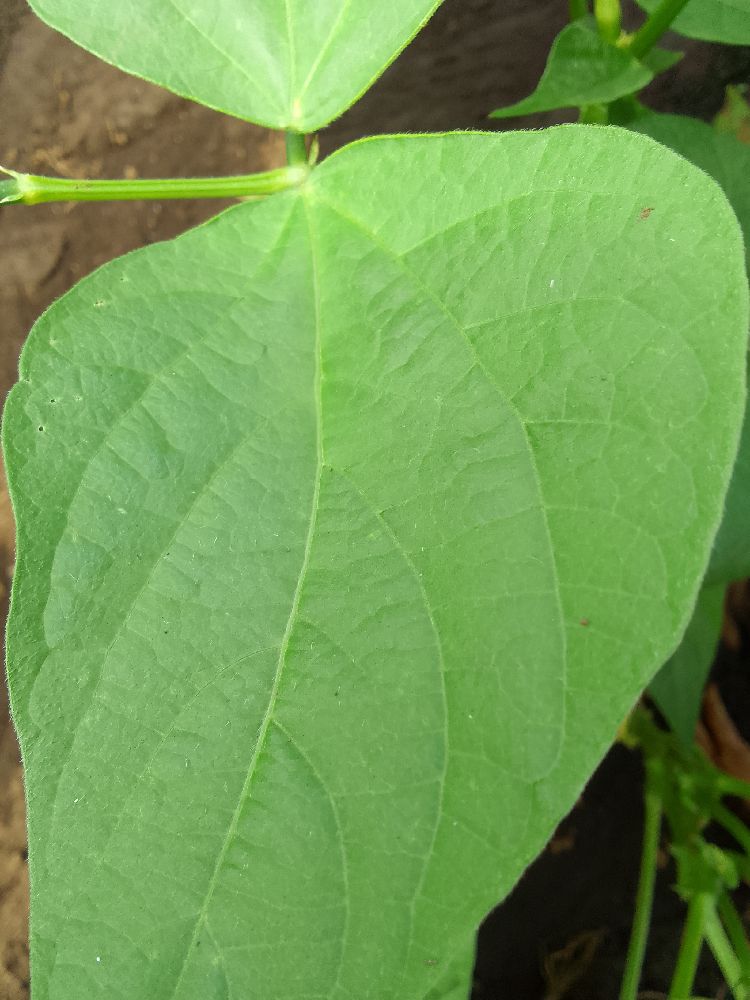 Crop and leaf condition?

common bean, healthy
